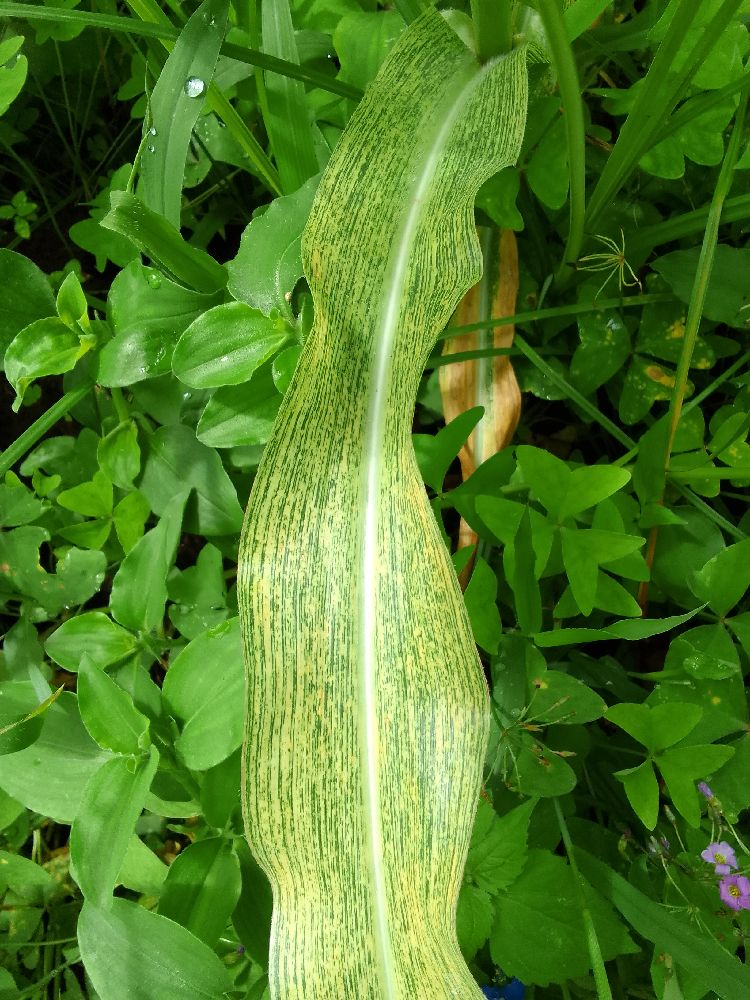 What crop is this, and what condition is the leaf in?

maize, maize streak virus
